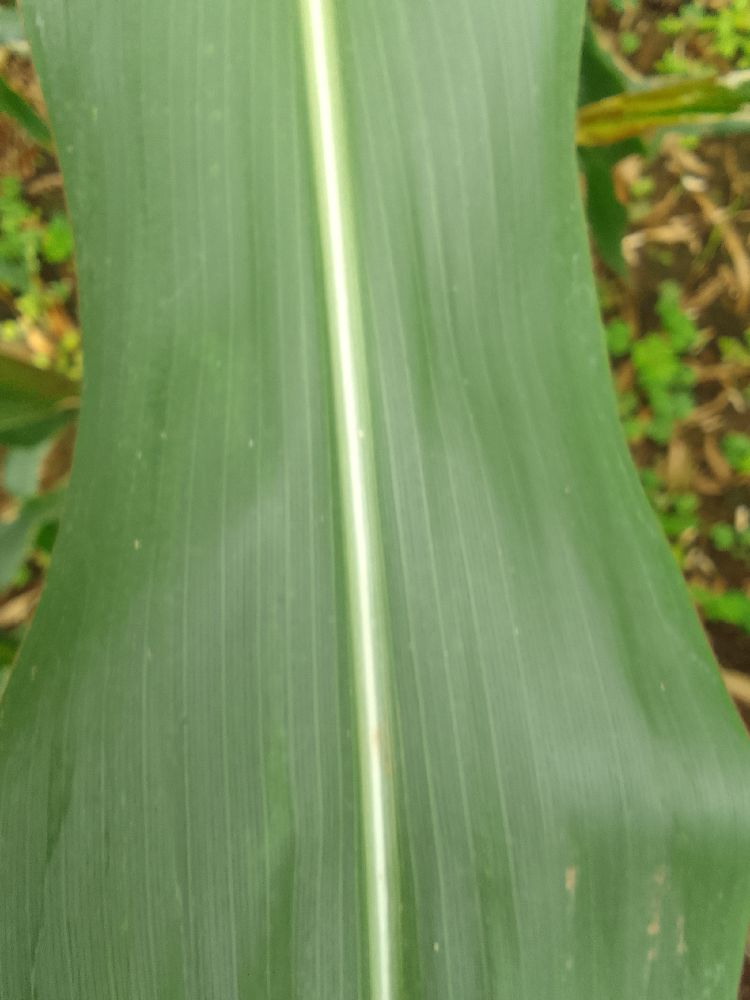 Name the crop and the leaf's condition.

maize, healthy
